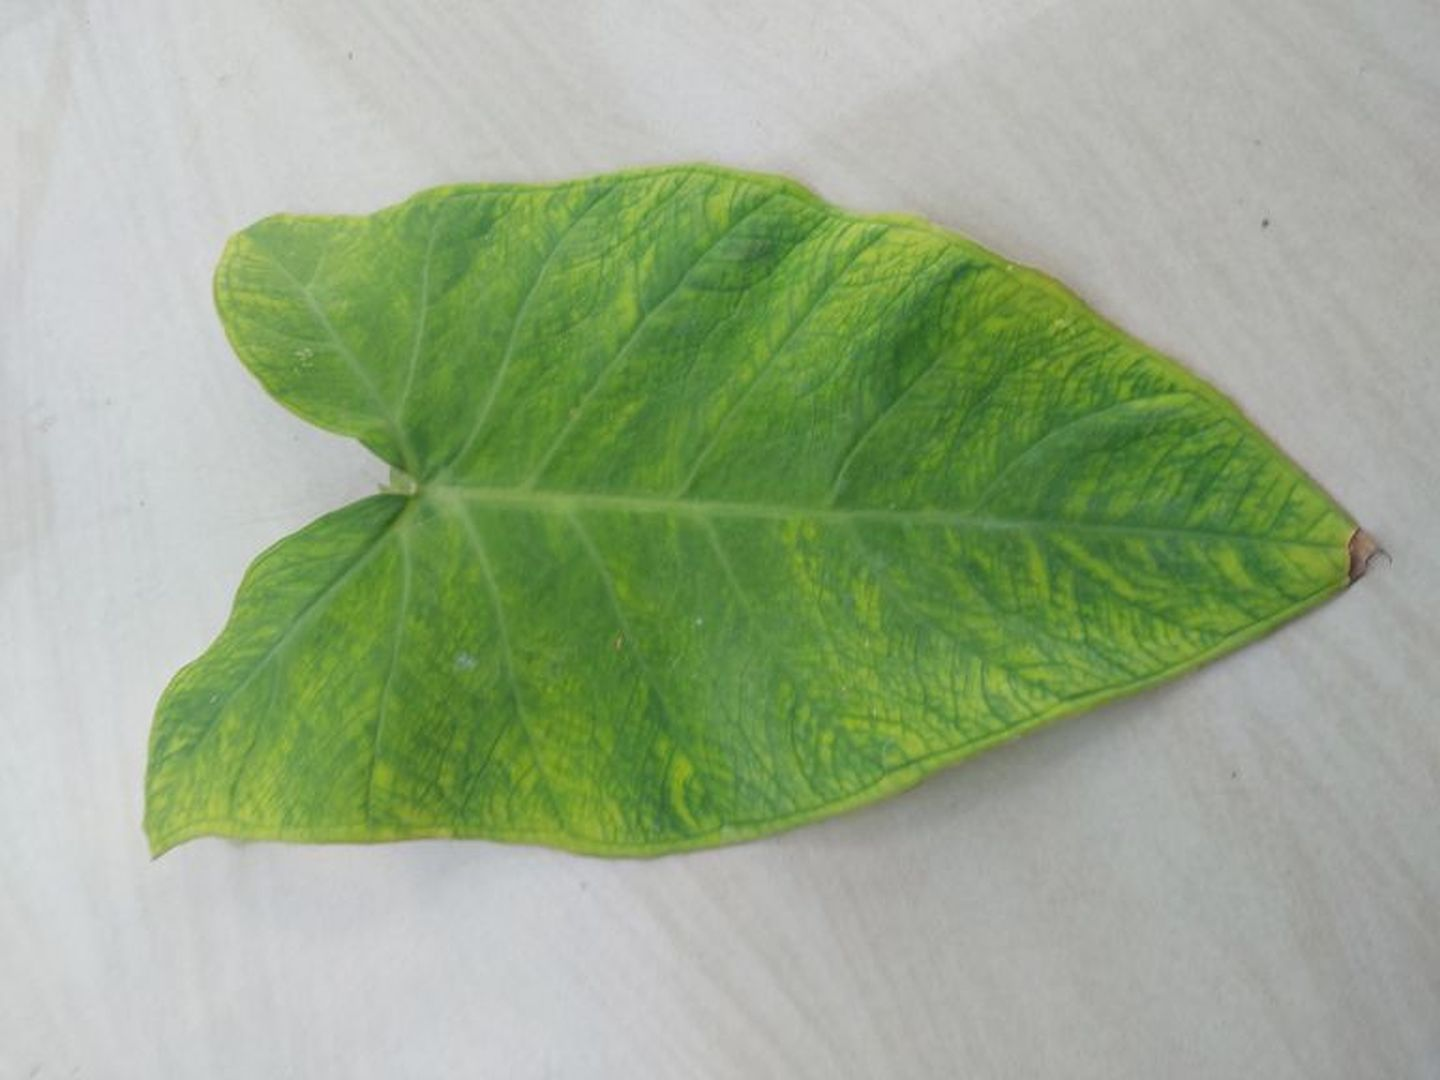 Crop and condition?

taro, mosaic
